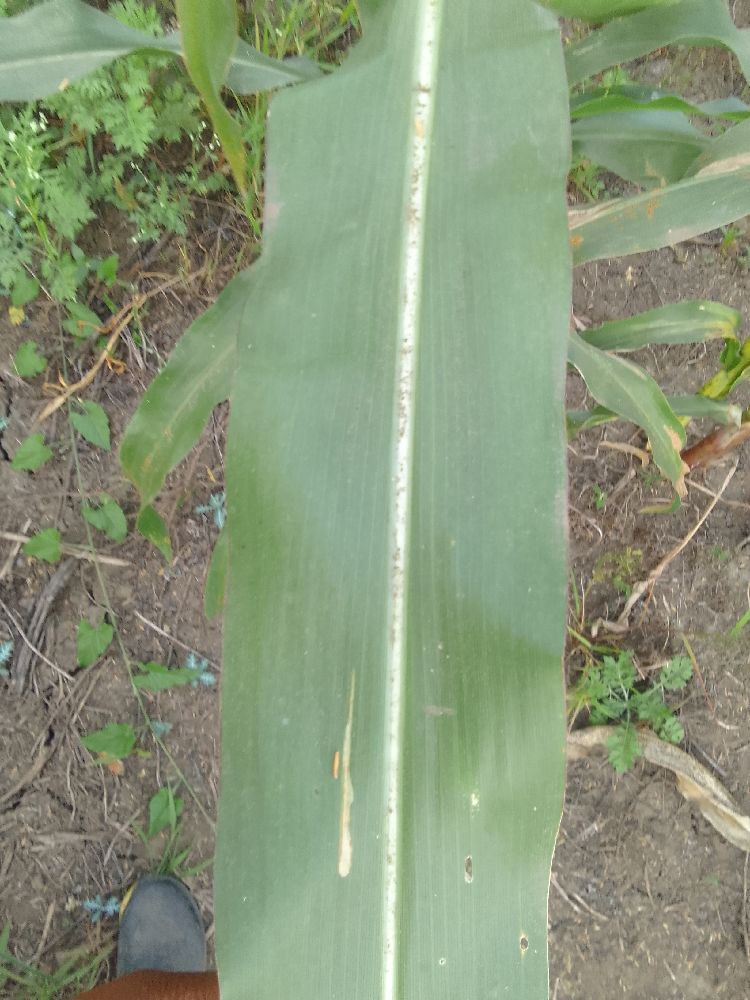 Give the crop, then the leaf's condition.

maize, healthy
